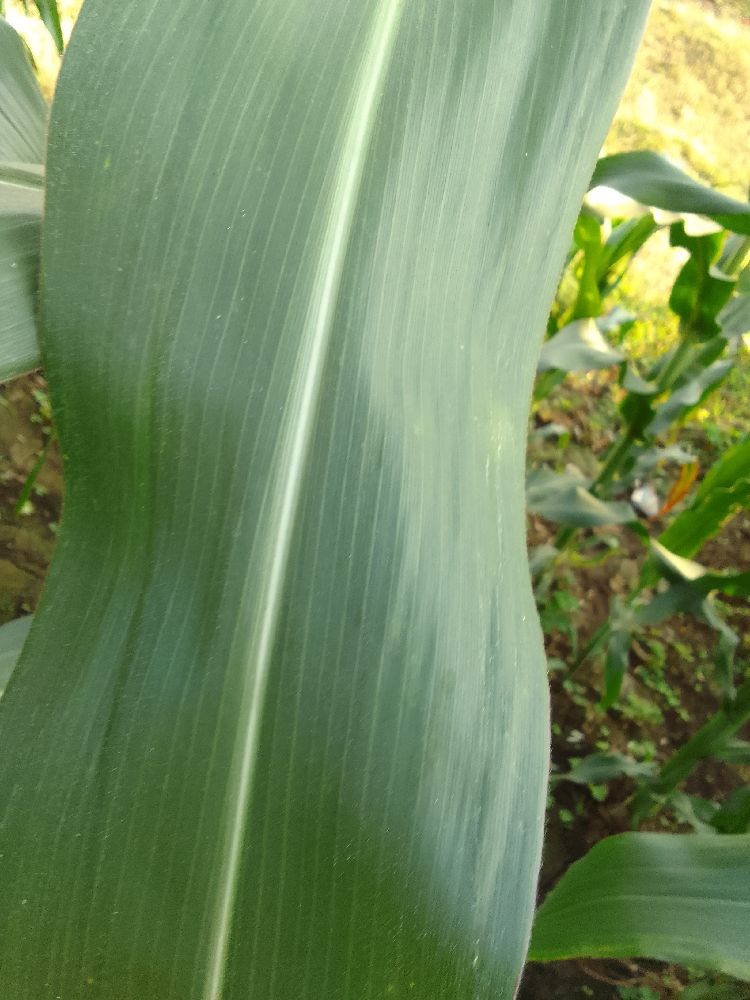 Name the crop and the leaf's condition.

maize, healthy
